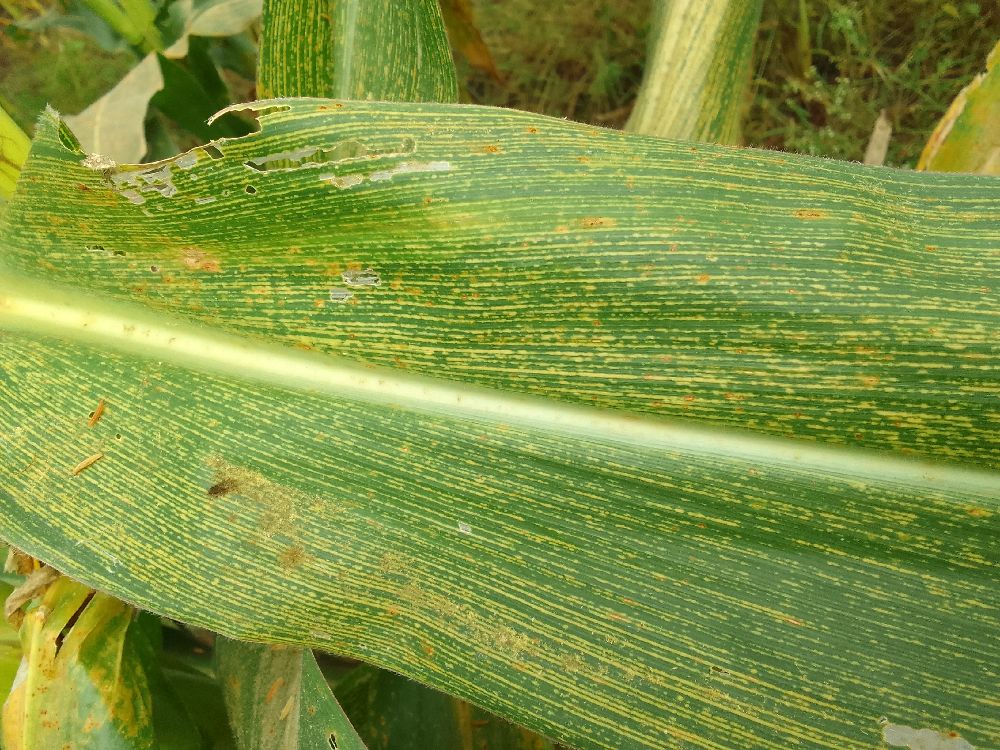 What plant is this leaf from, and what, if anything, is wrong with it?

maize, maize streak virus
